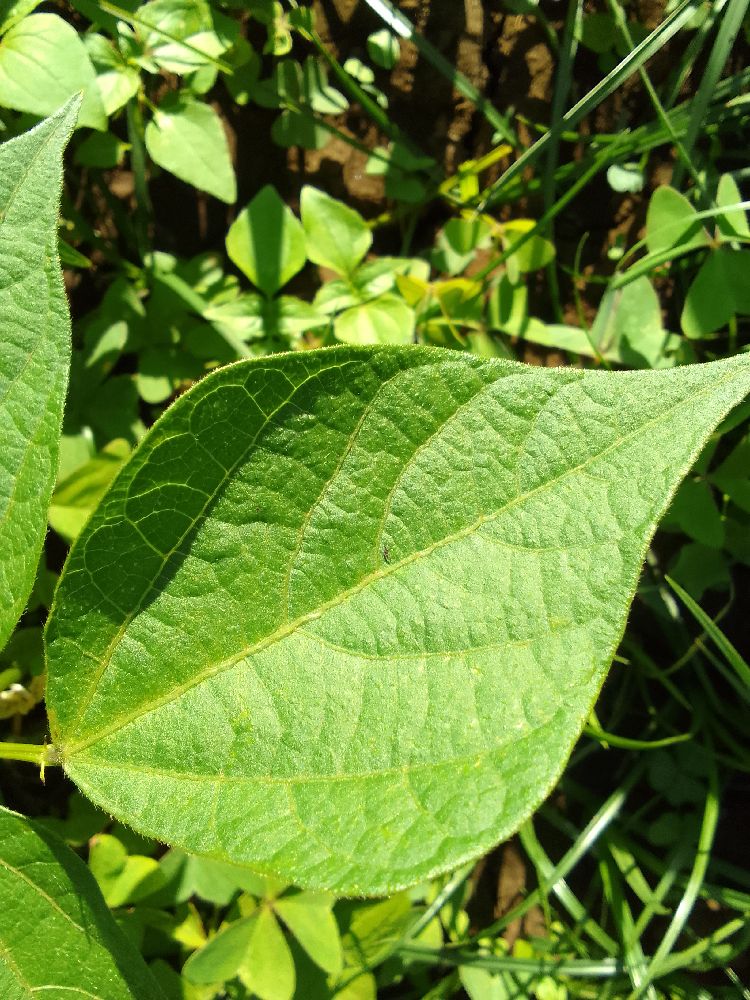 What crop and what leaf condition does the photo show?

common bean, healthy
